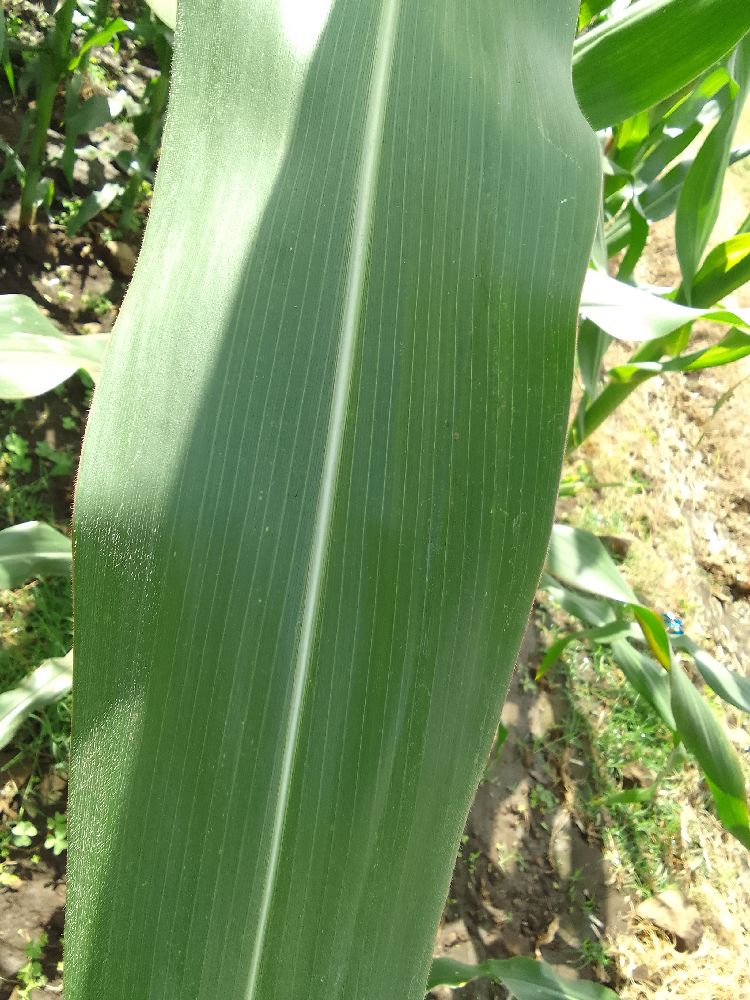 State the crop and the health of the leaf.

maize, healthy
